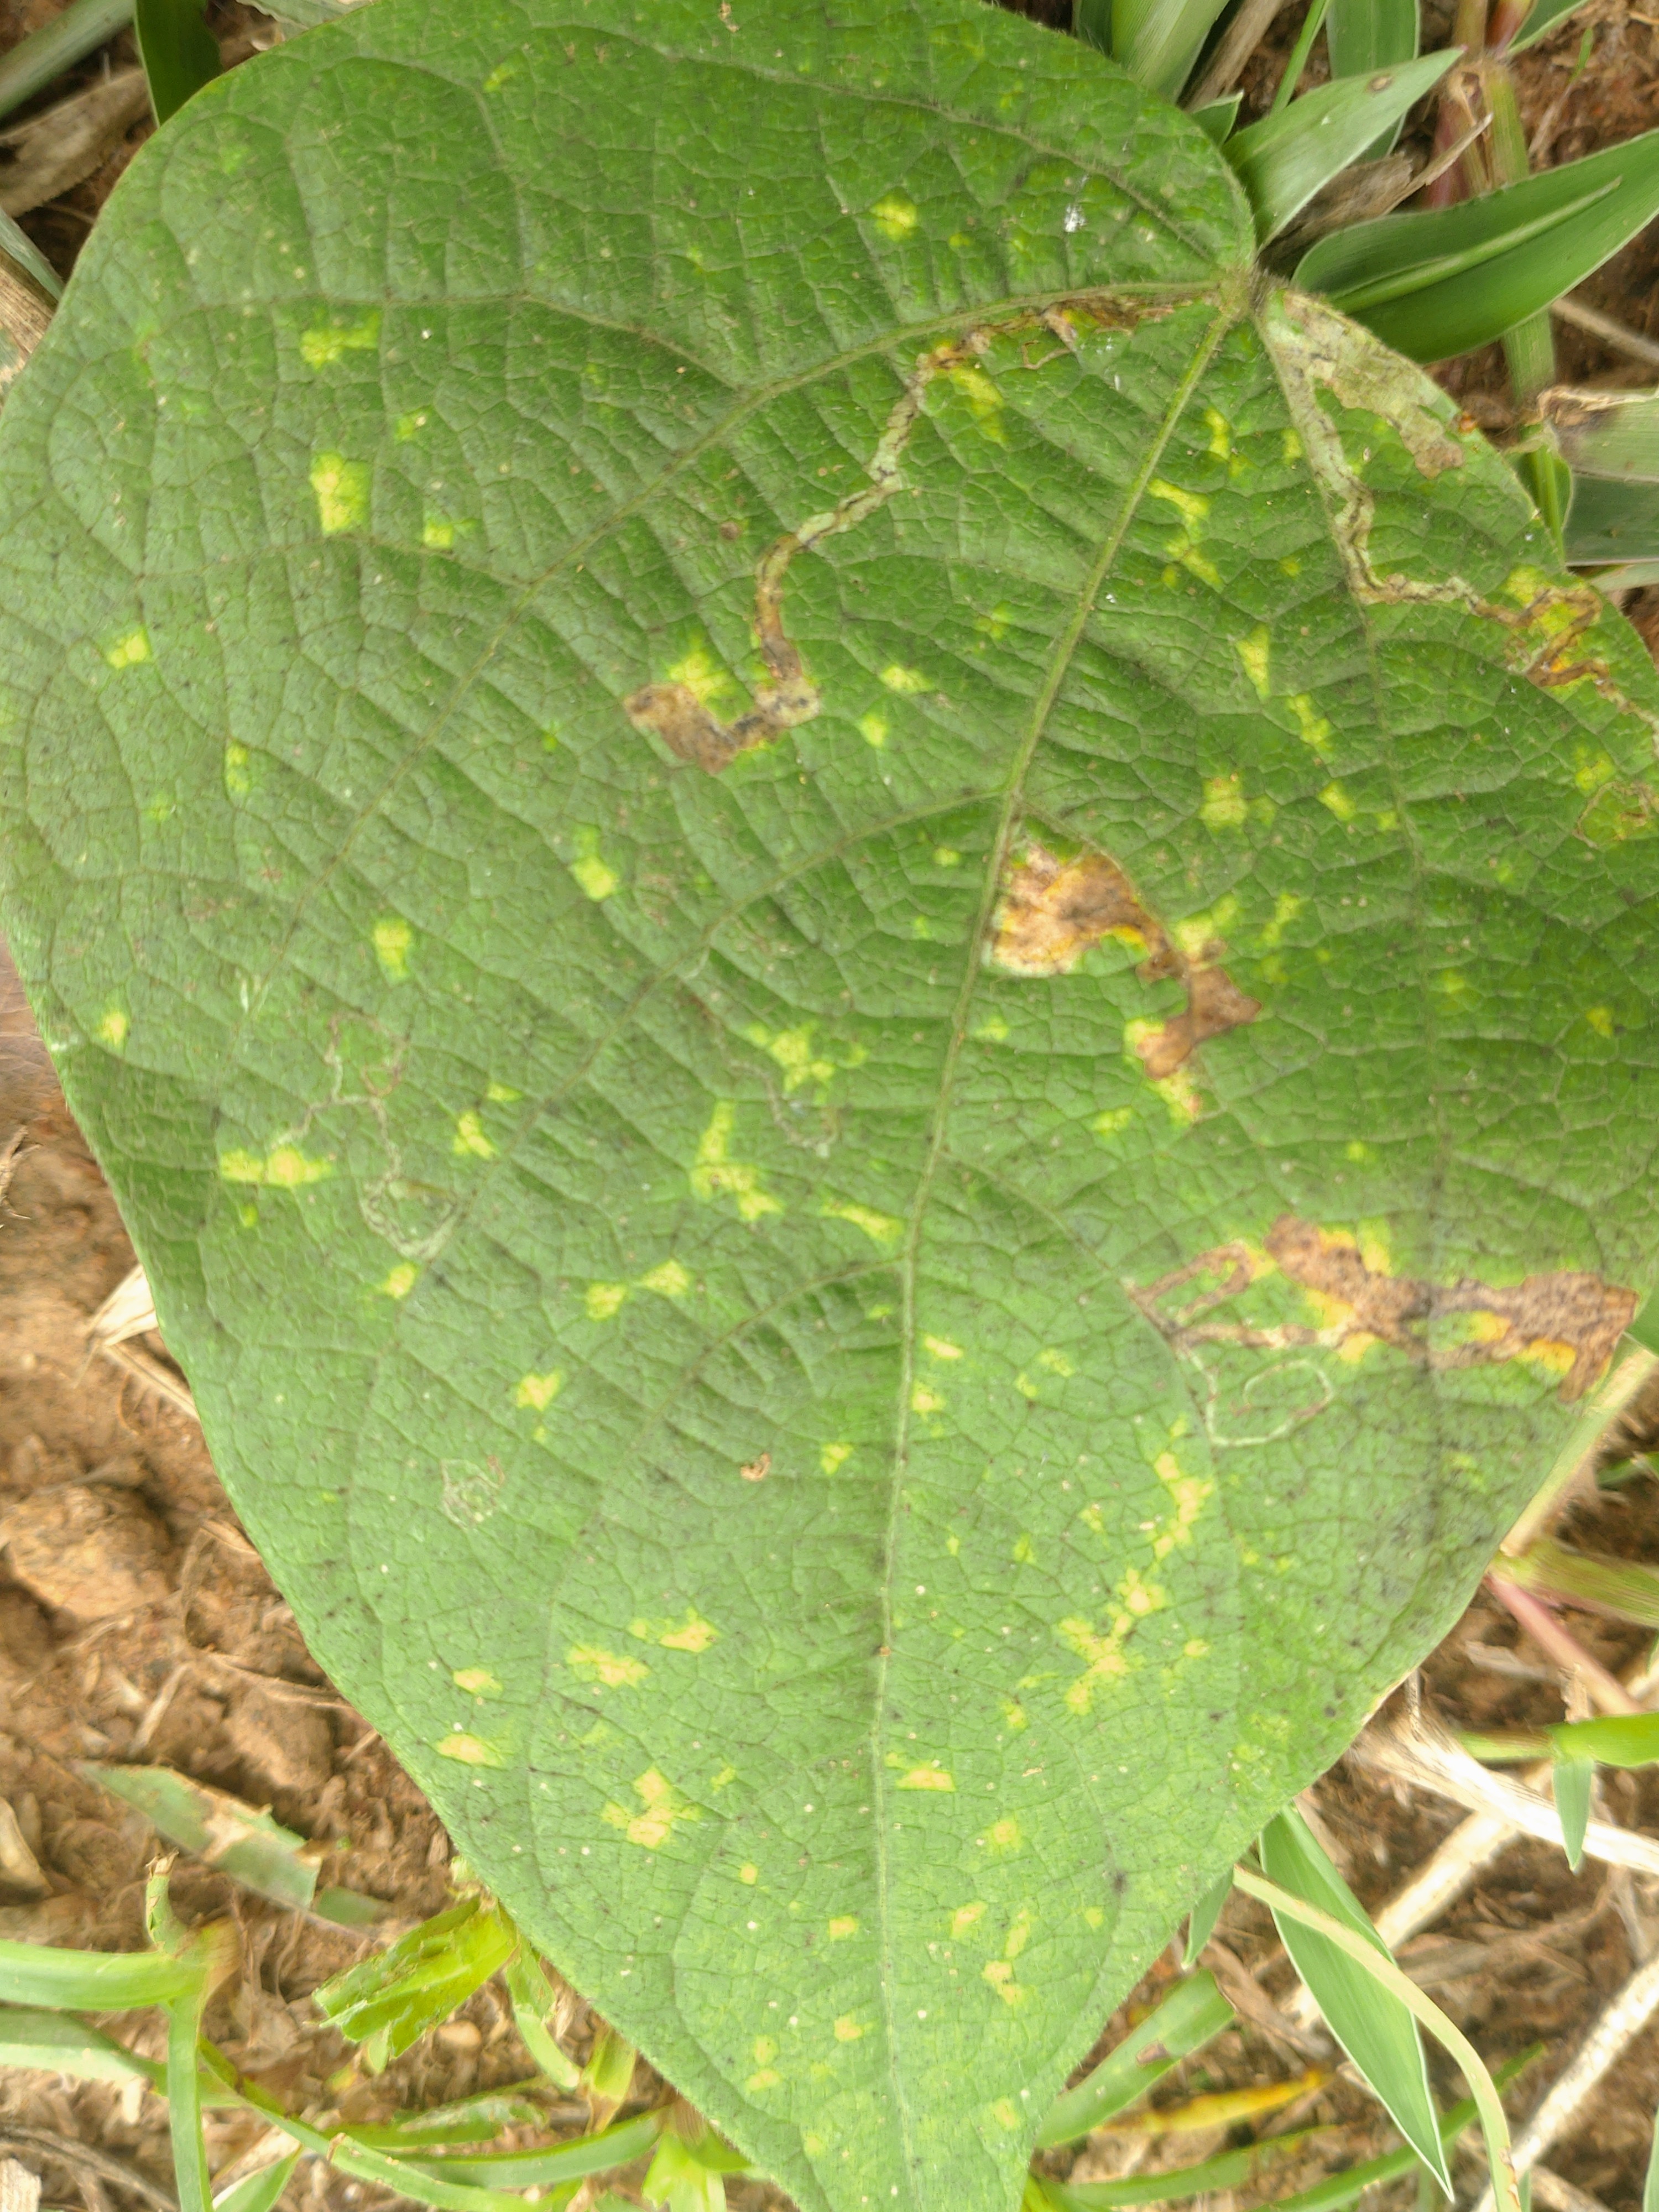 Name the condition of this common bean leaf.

rust
